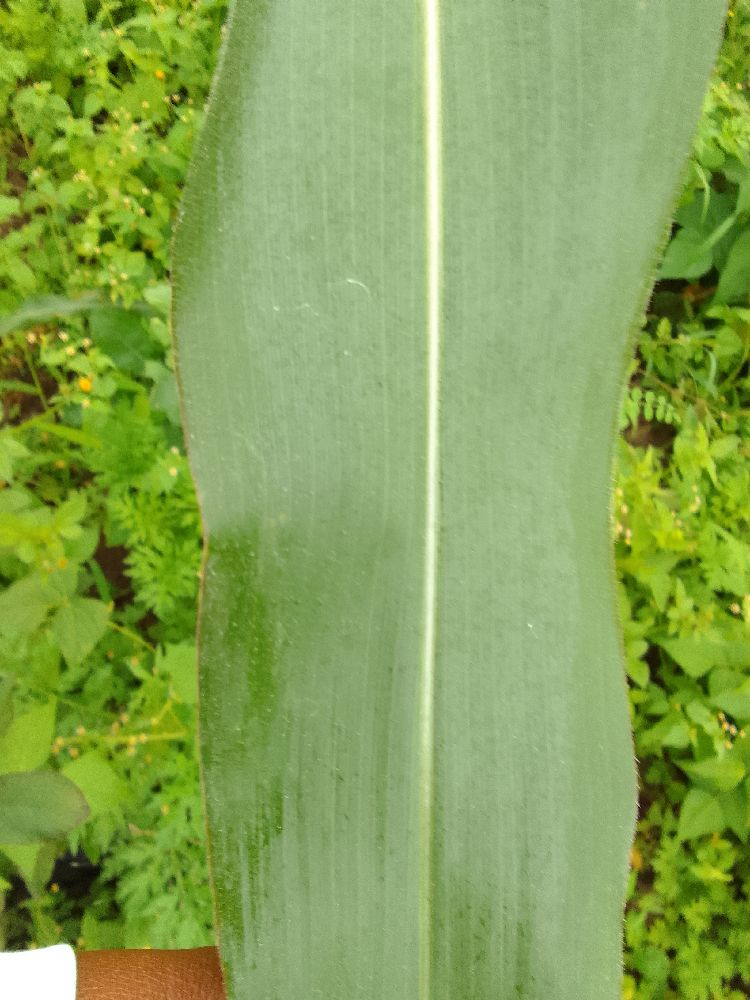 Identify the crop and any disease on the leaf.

maize, healthy
